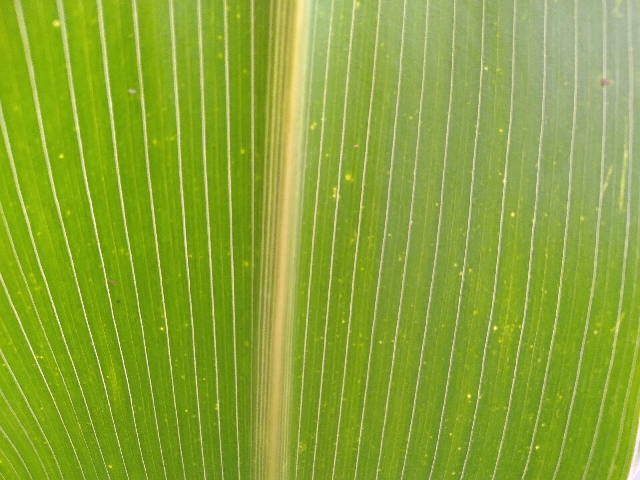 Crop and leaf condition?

maize, healthy
